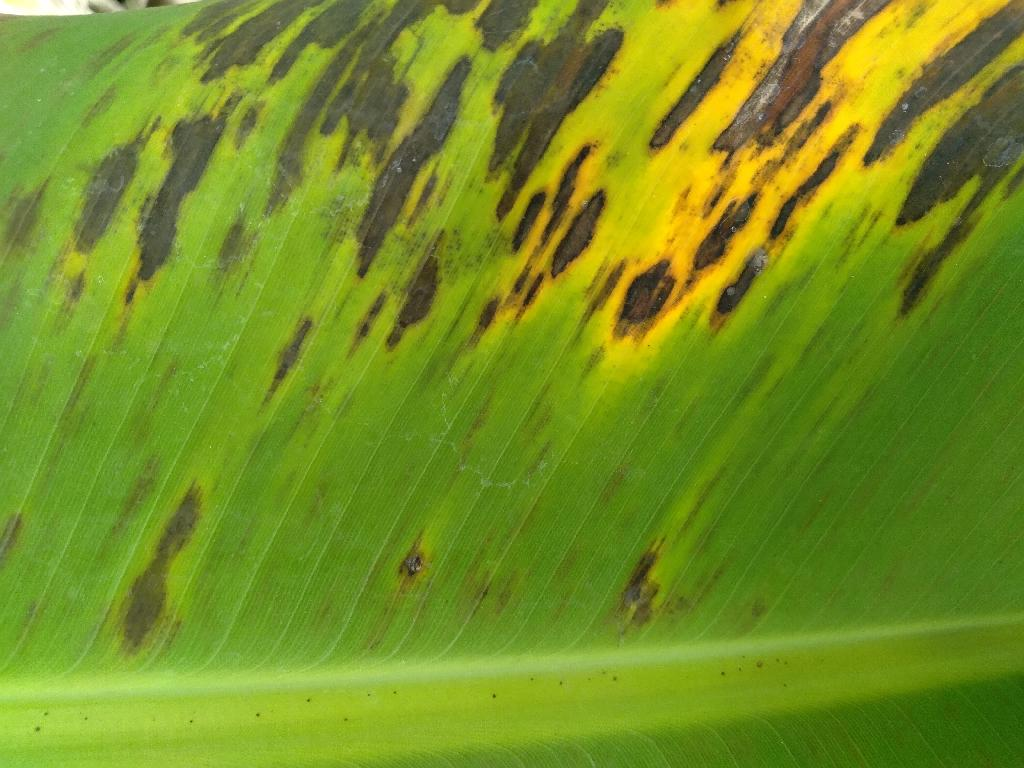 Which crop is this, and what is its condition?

banana, black sigatoka
